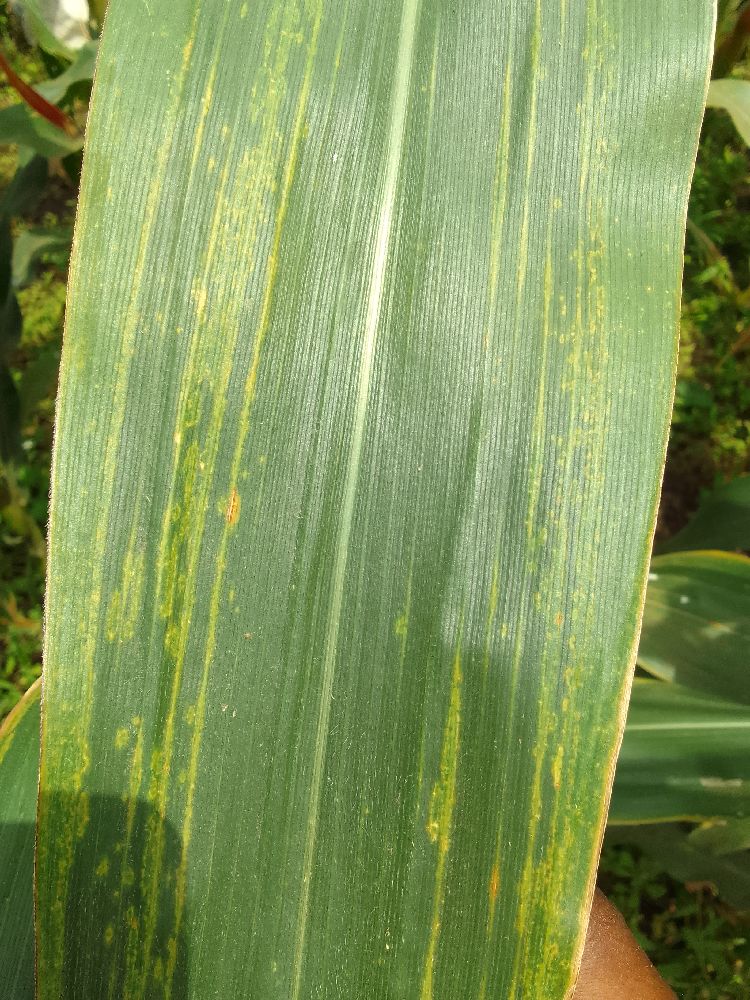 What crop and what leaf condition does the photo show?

maize, maize lethal necrosis
